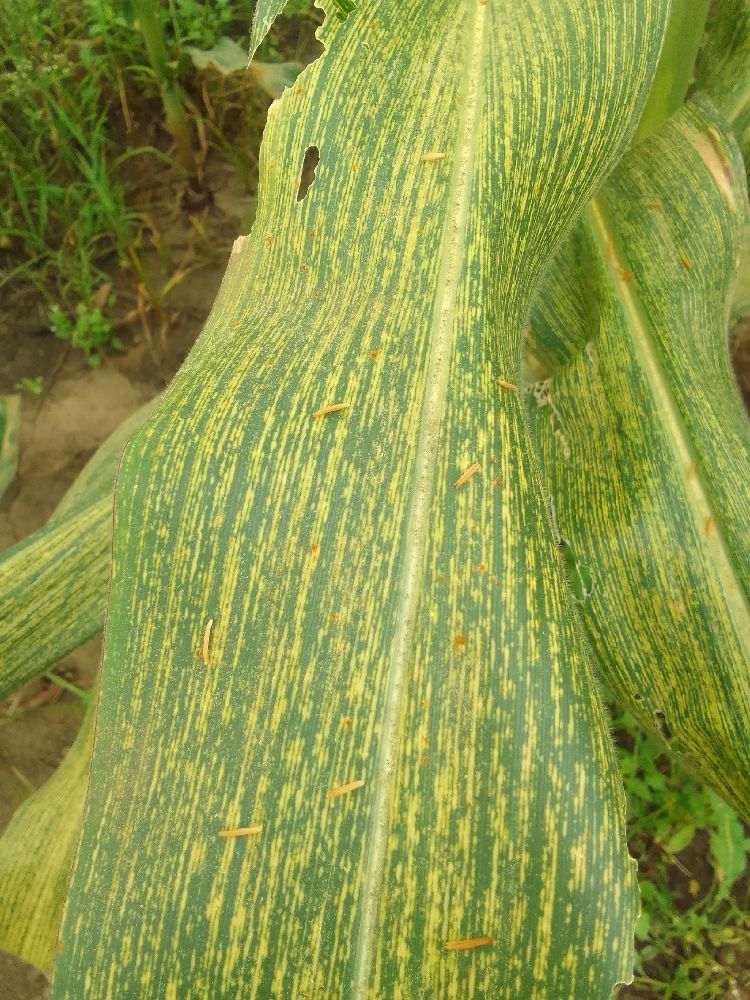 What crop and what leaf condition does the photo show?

maize, maize streak virus
